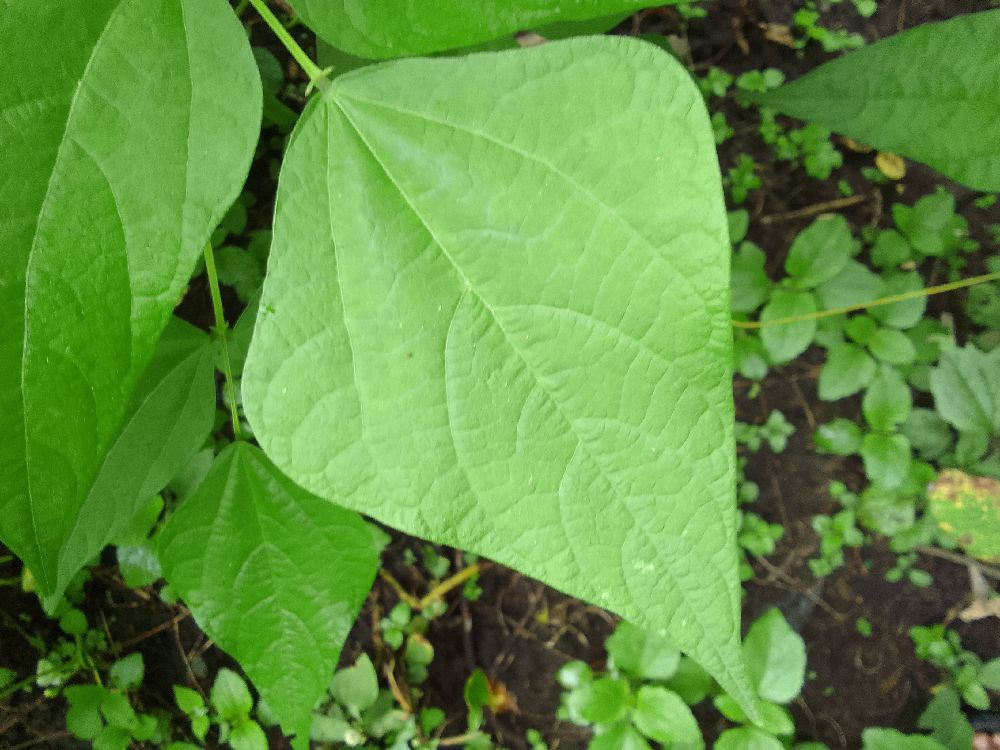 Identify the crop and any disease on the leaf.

common bean, healthy
